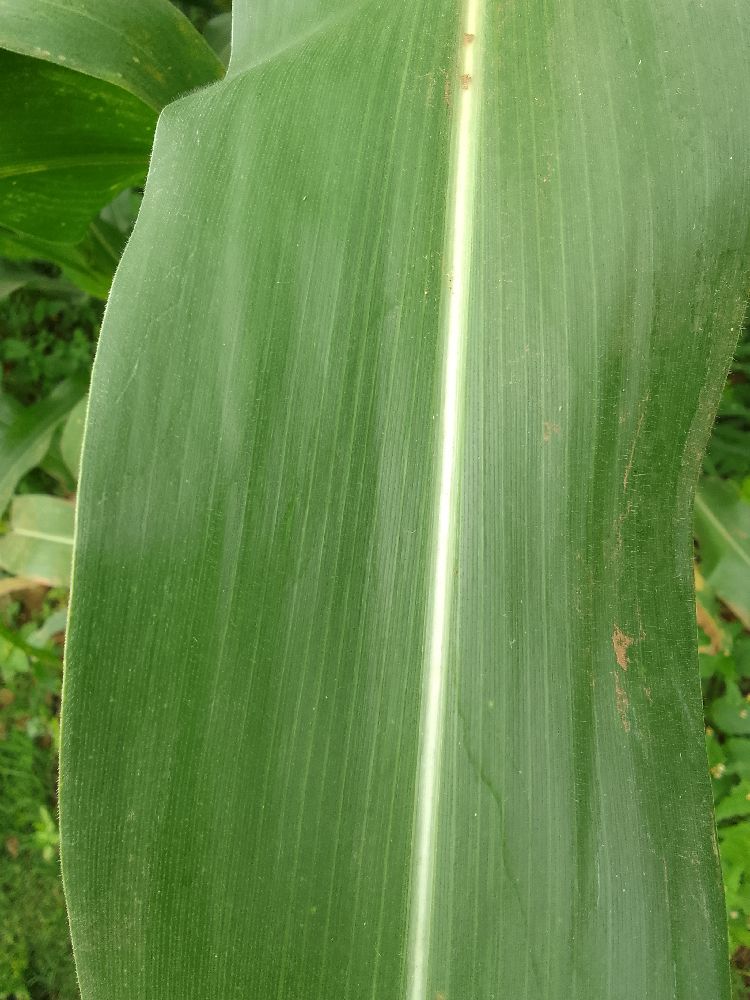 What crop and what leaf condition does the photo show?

maize, healthy
